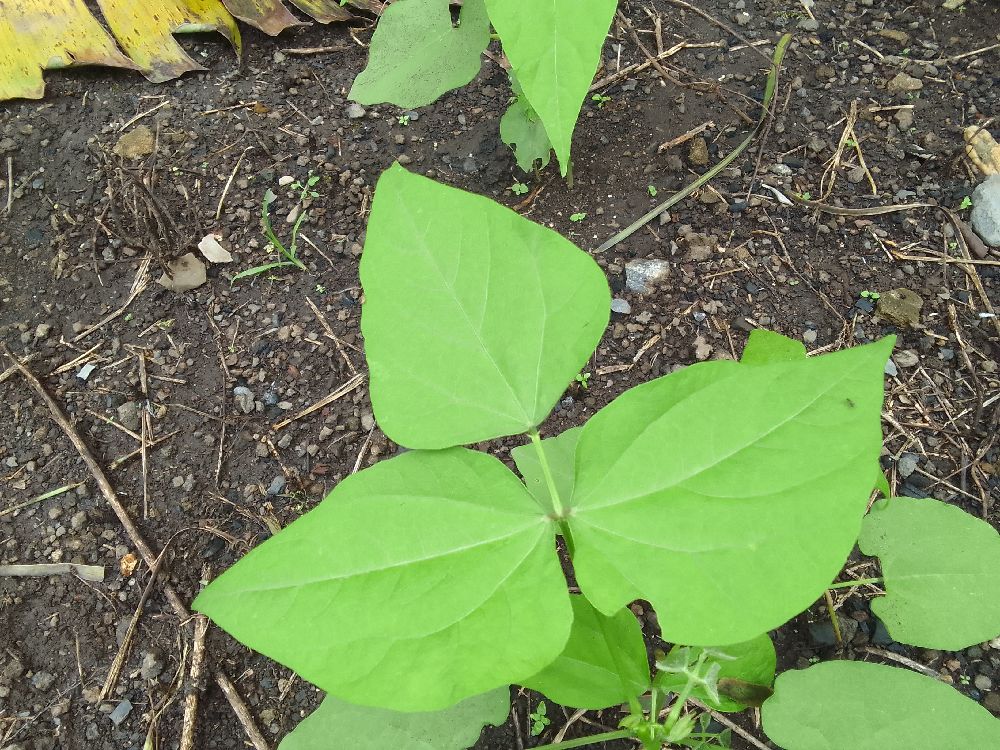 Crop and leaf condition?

common bean, healthy
